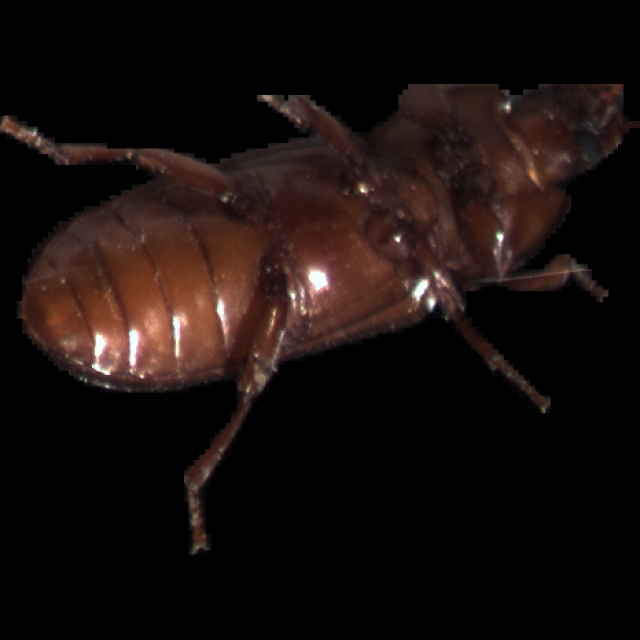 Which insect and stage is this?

mealworm beetle
